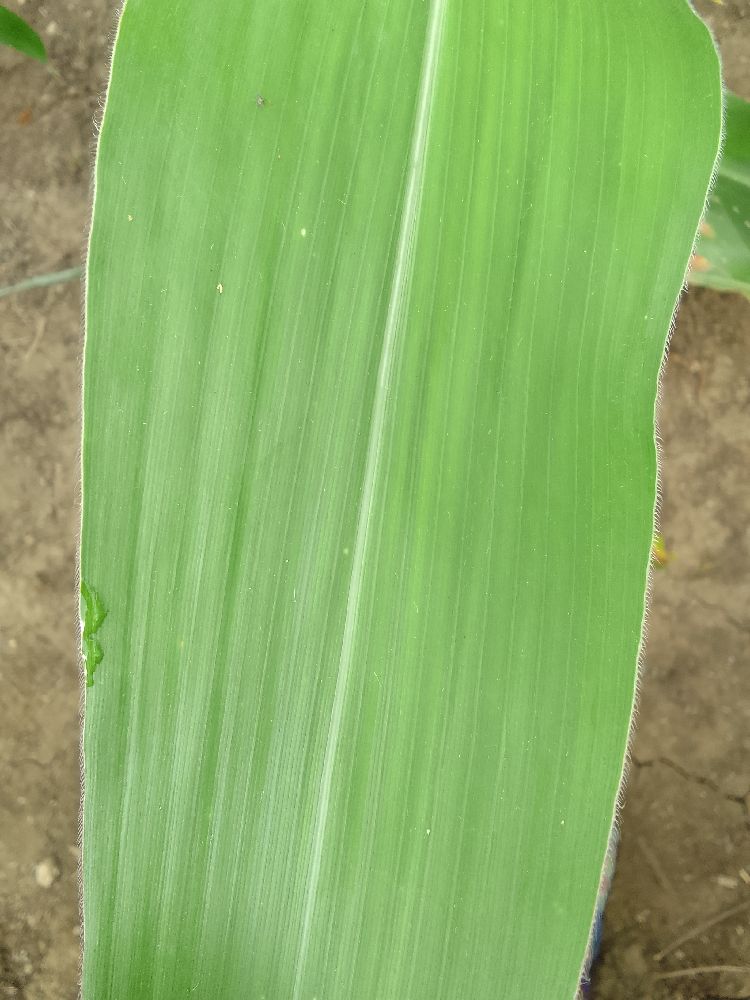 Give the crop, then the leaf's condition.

maize, healthy
